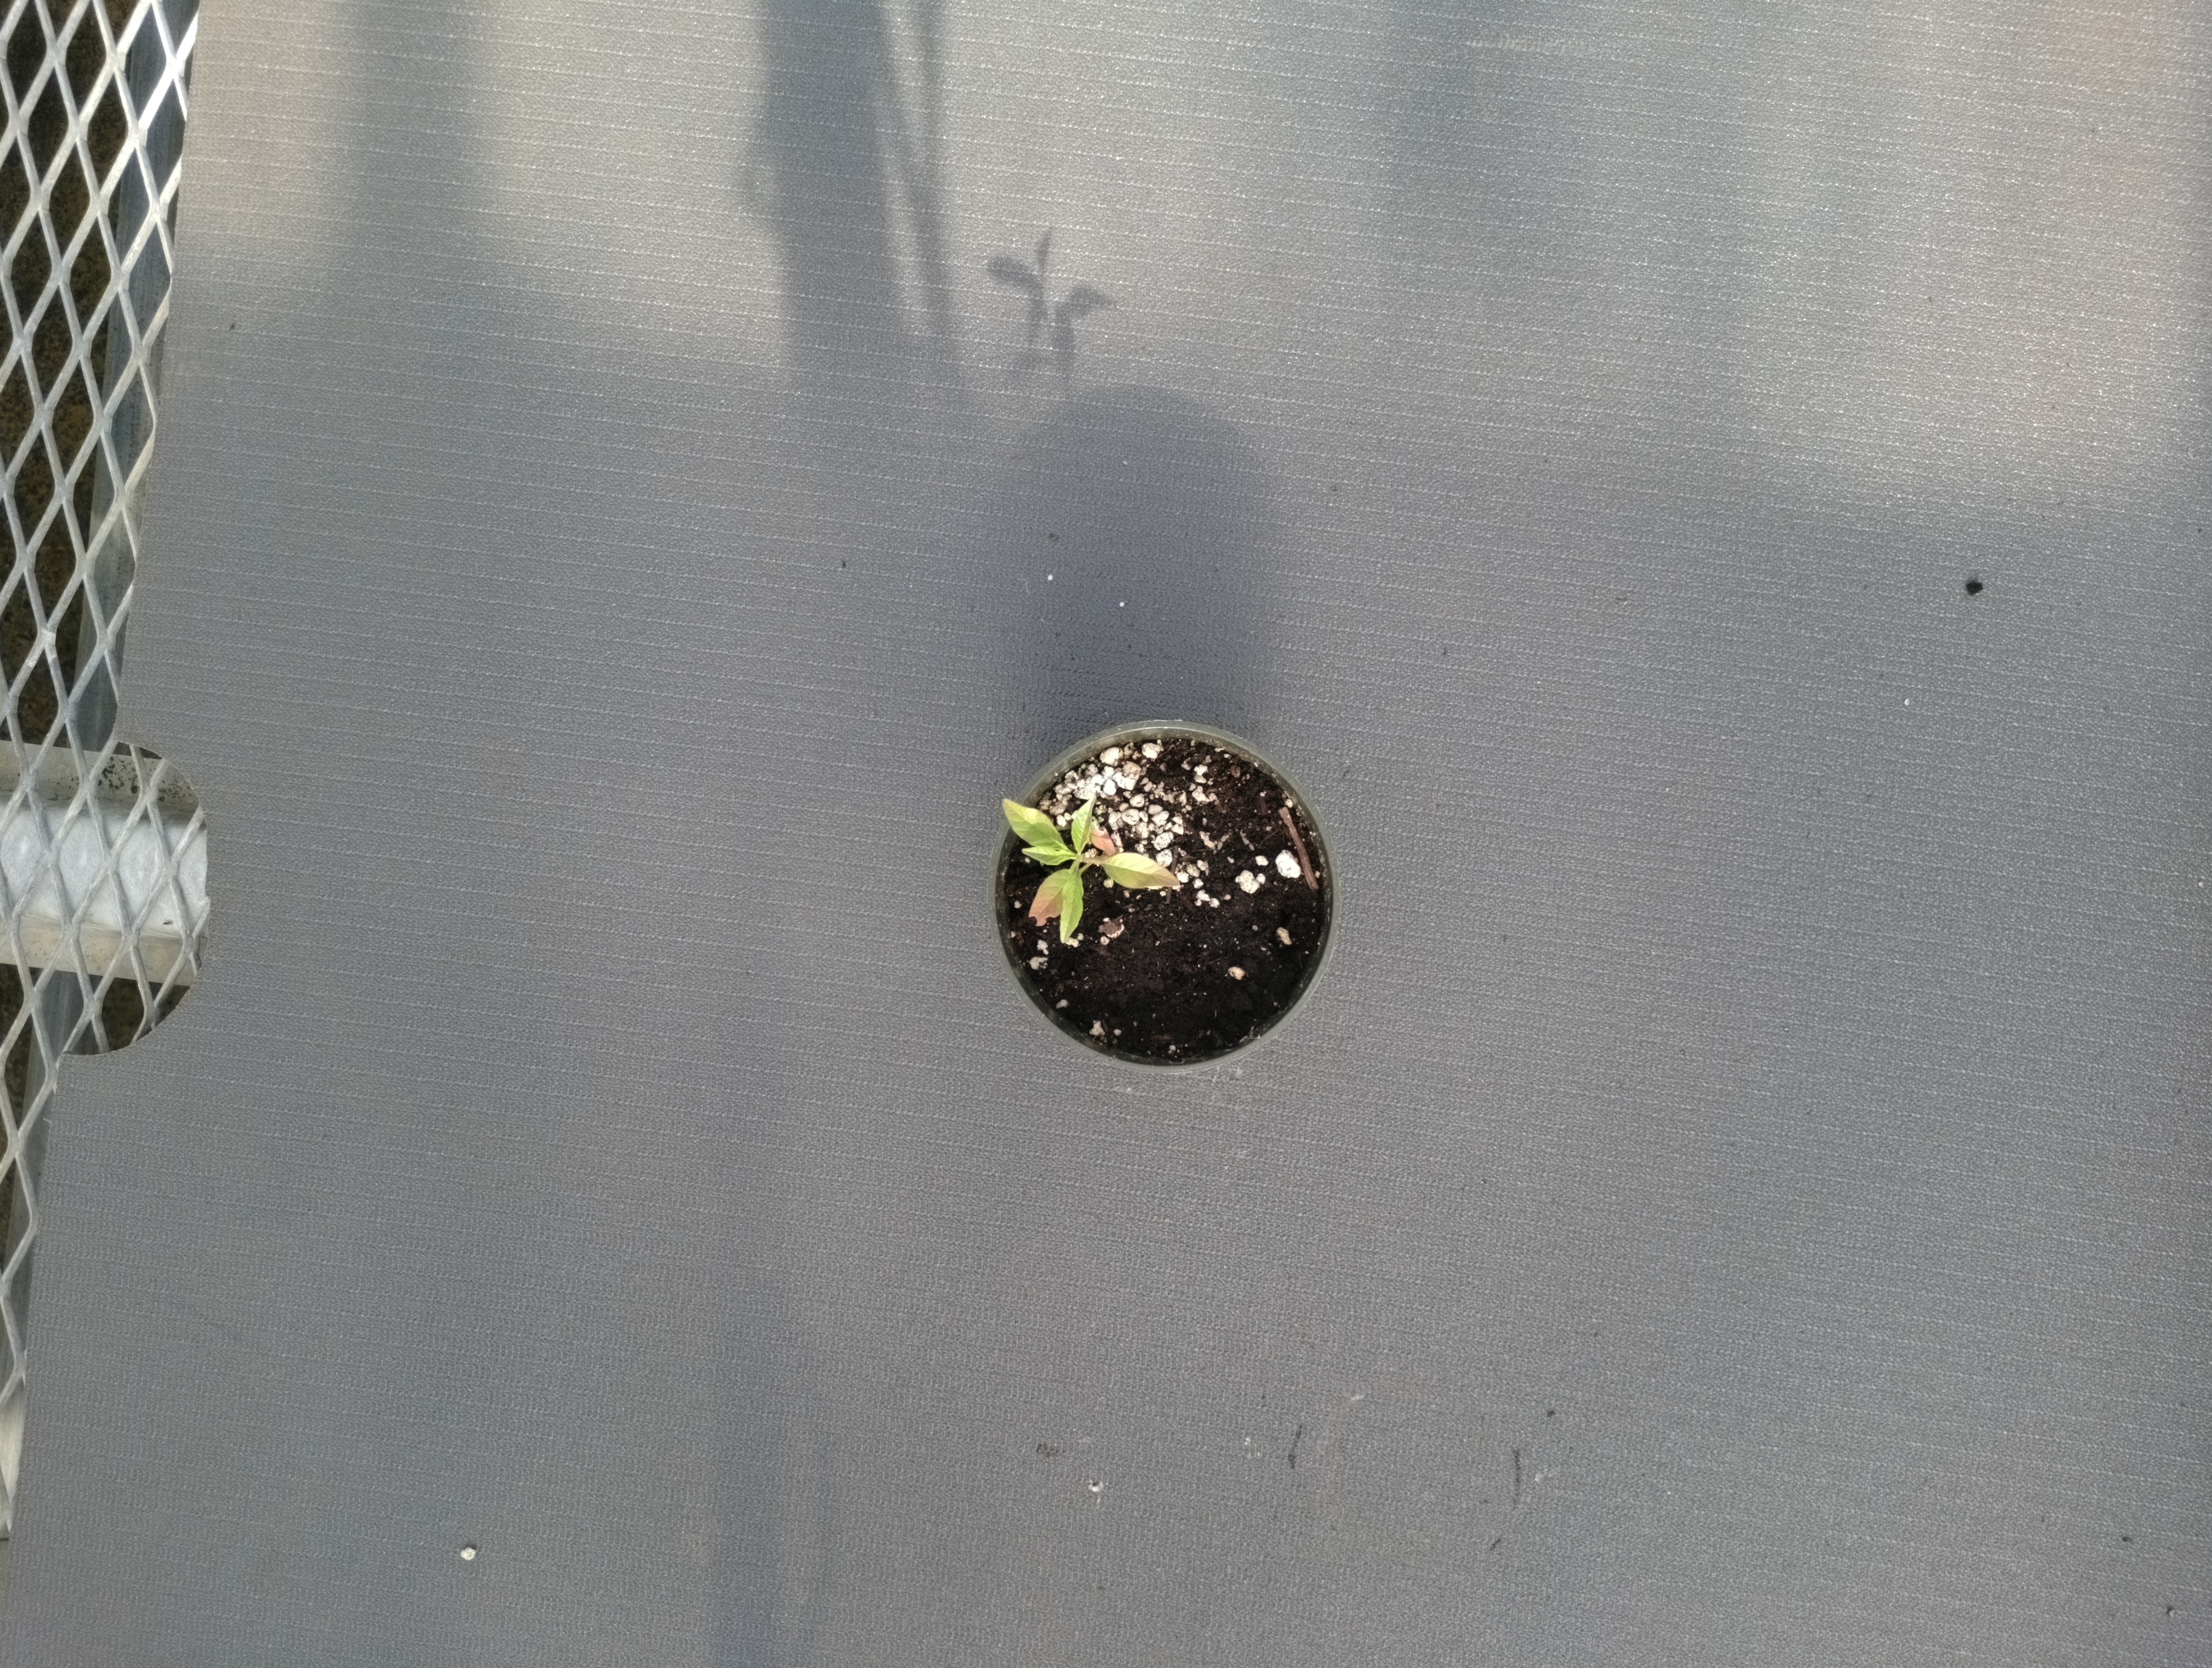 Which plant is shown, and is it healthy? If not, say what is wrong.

waterhemp, healthy untreated
